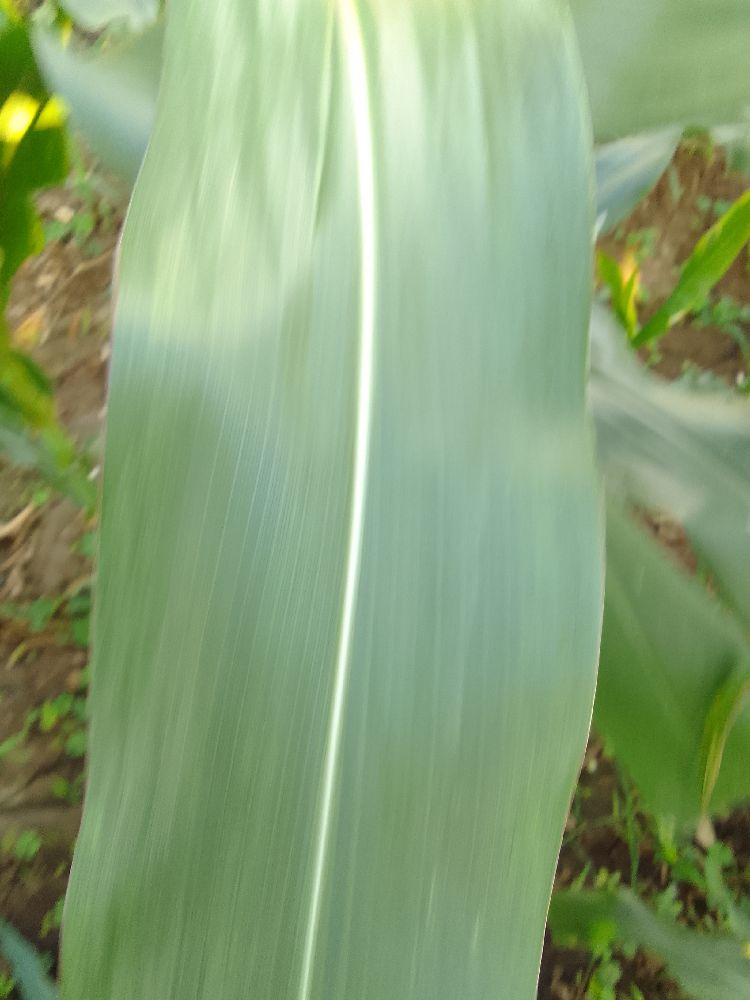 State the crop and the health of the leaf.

maize, healthy
